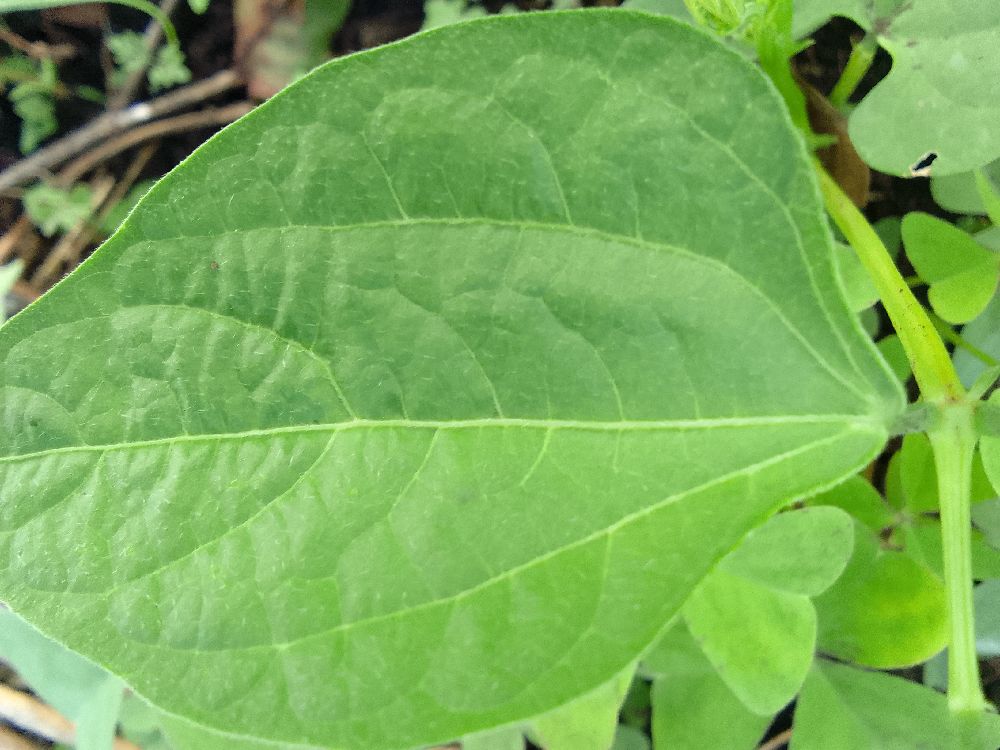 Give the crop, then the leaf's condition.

common bean, healthy
